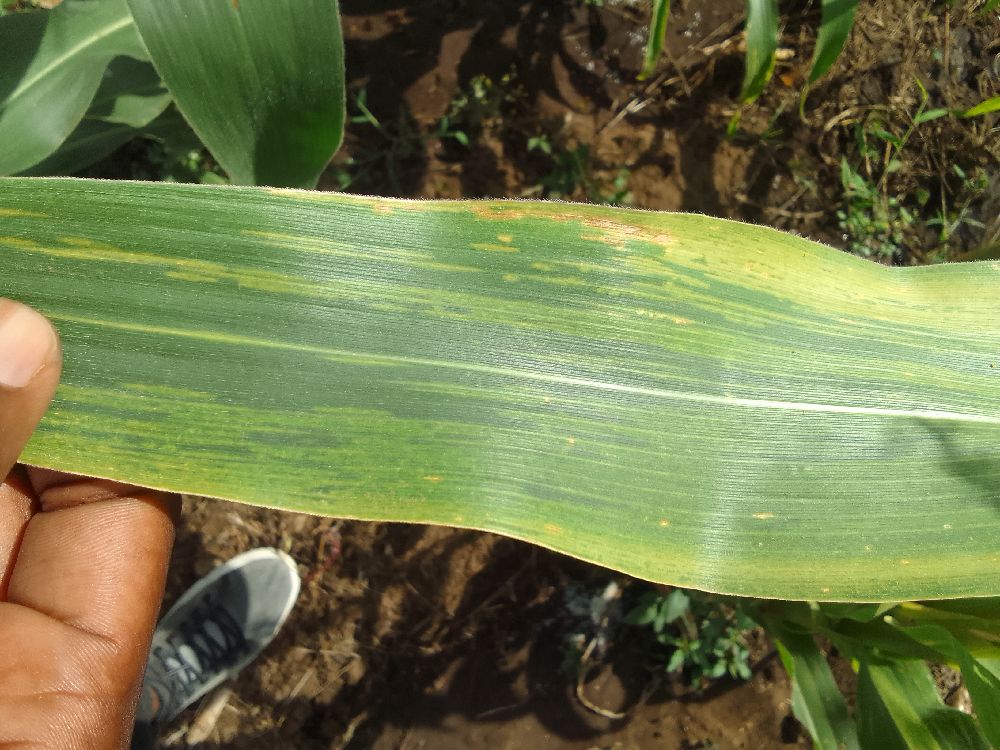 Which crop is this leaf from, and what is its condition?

maize, maize lethal necrosis
